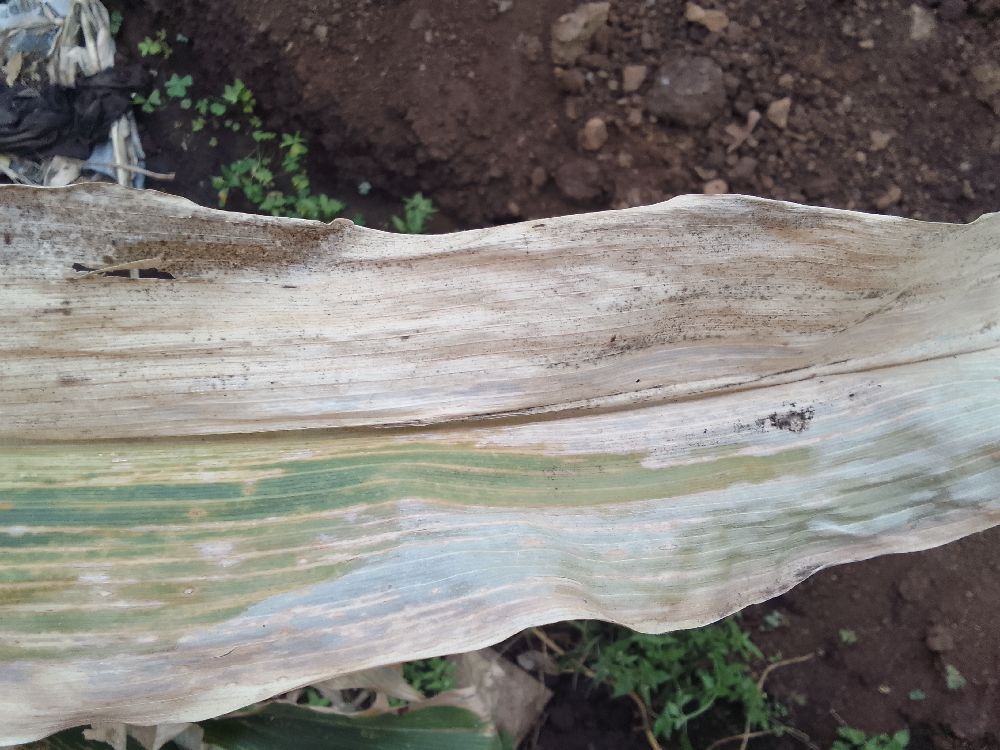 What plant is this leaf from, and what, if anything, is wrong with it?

maize, maize lethal necrosis
